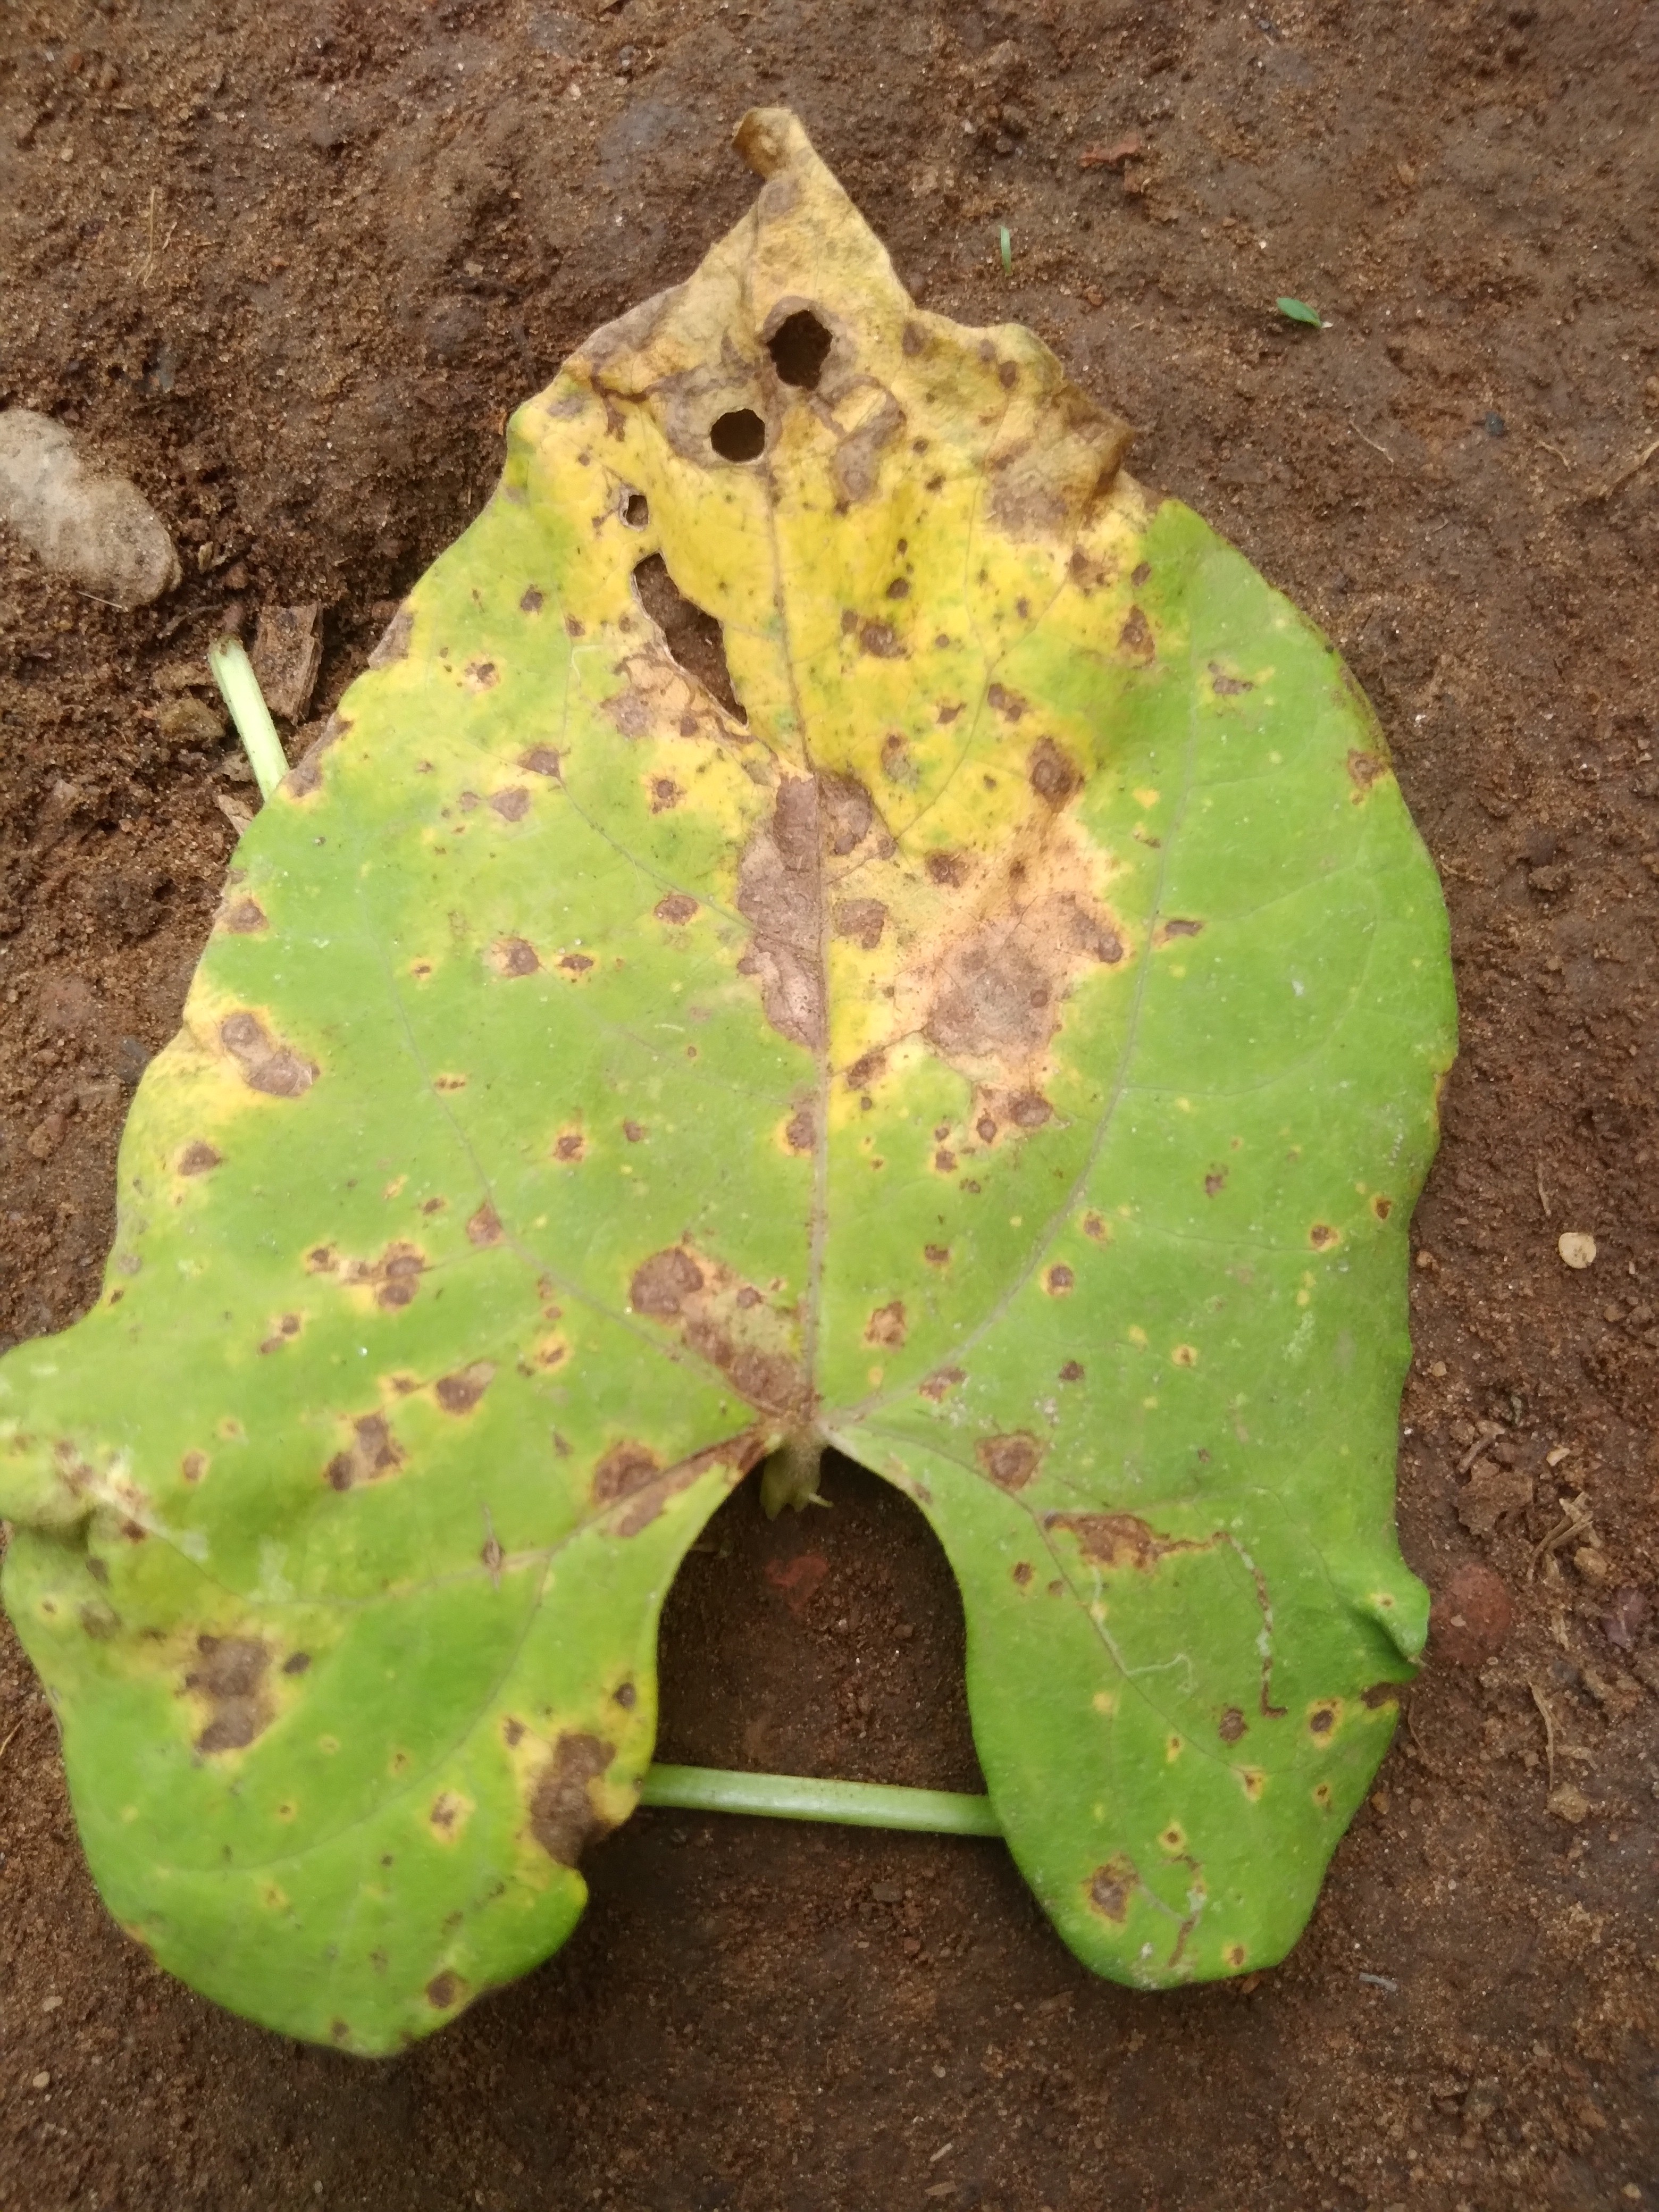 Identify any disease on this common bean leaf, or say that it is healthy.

rust
